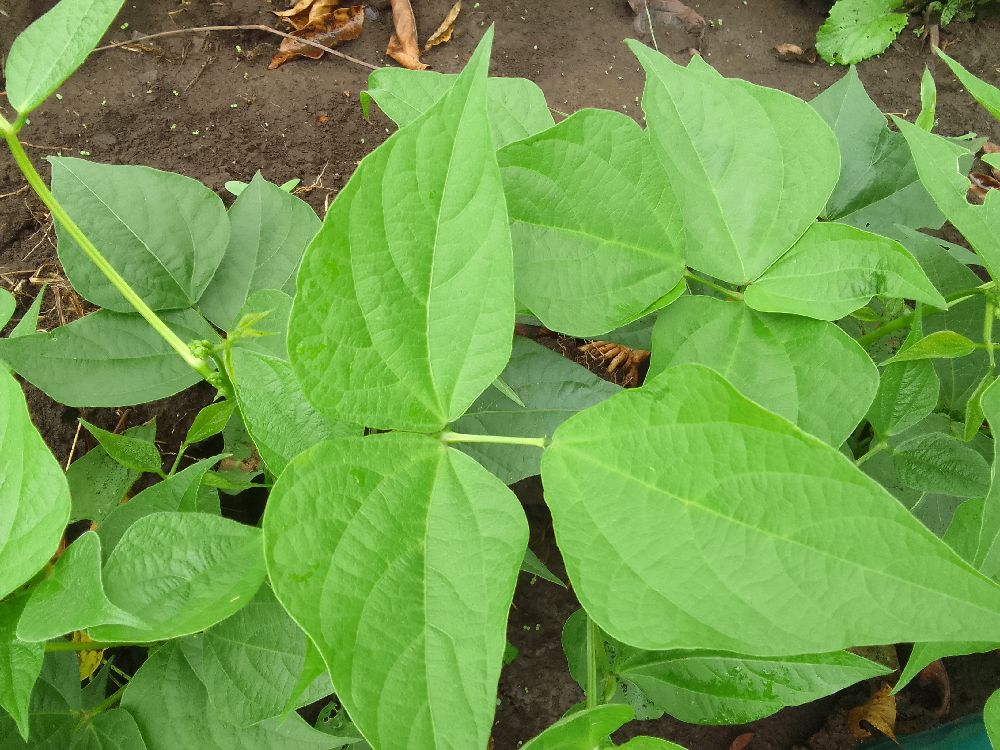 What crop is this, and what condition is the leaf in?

common bean, healthy
